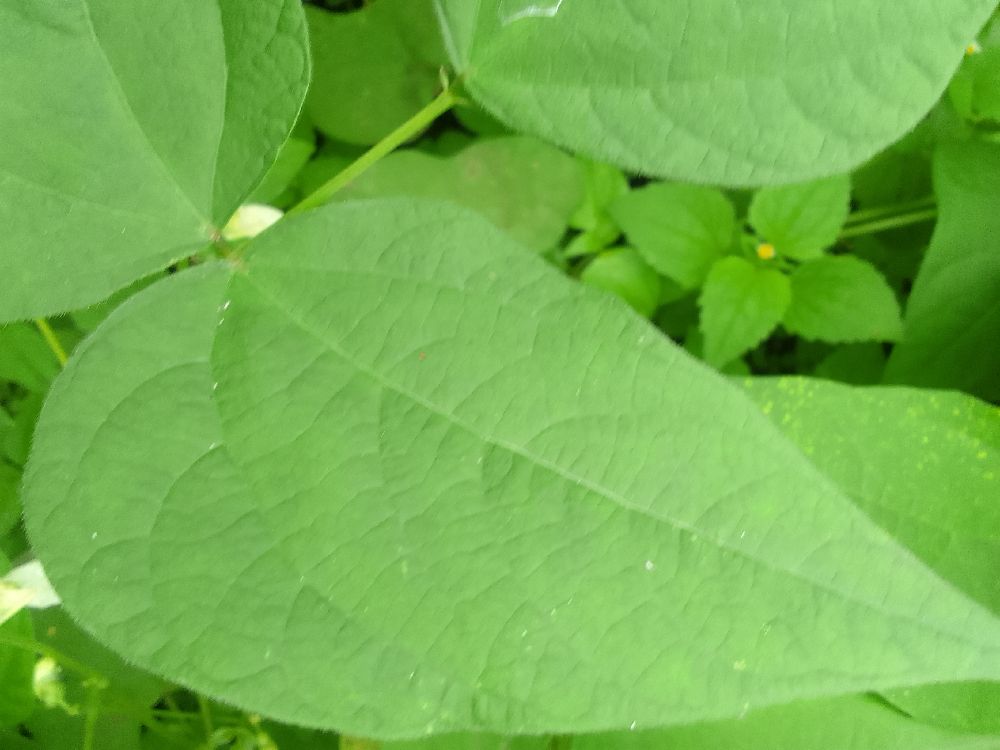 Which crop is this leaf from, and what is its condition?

common bean, healthy
